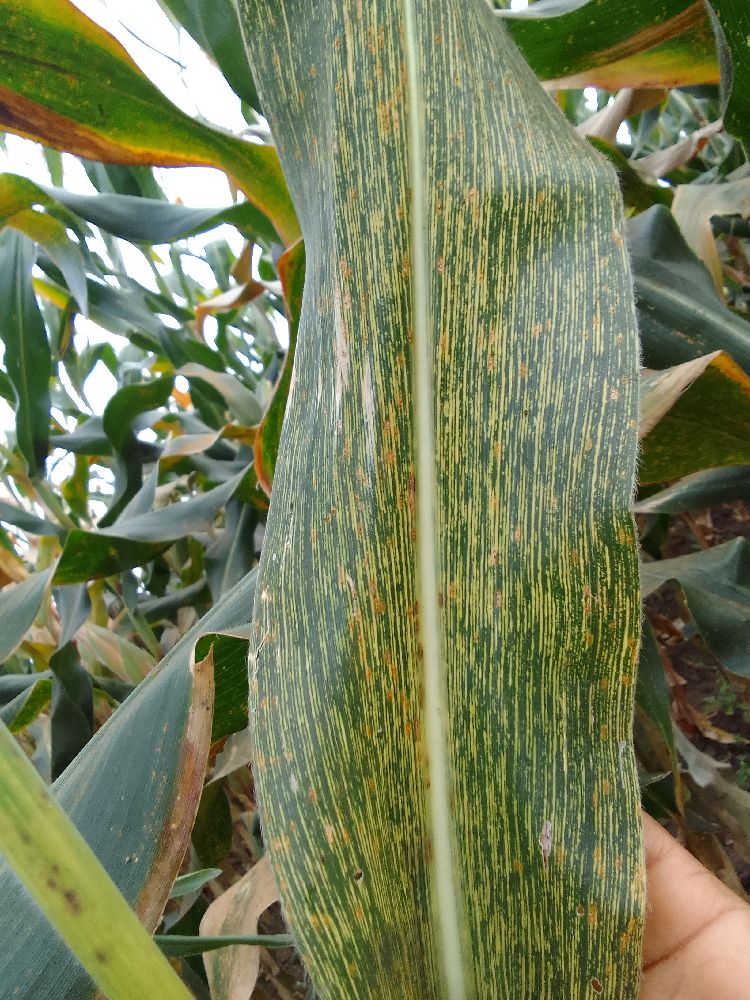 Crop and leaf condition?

maize, maize streak virus
